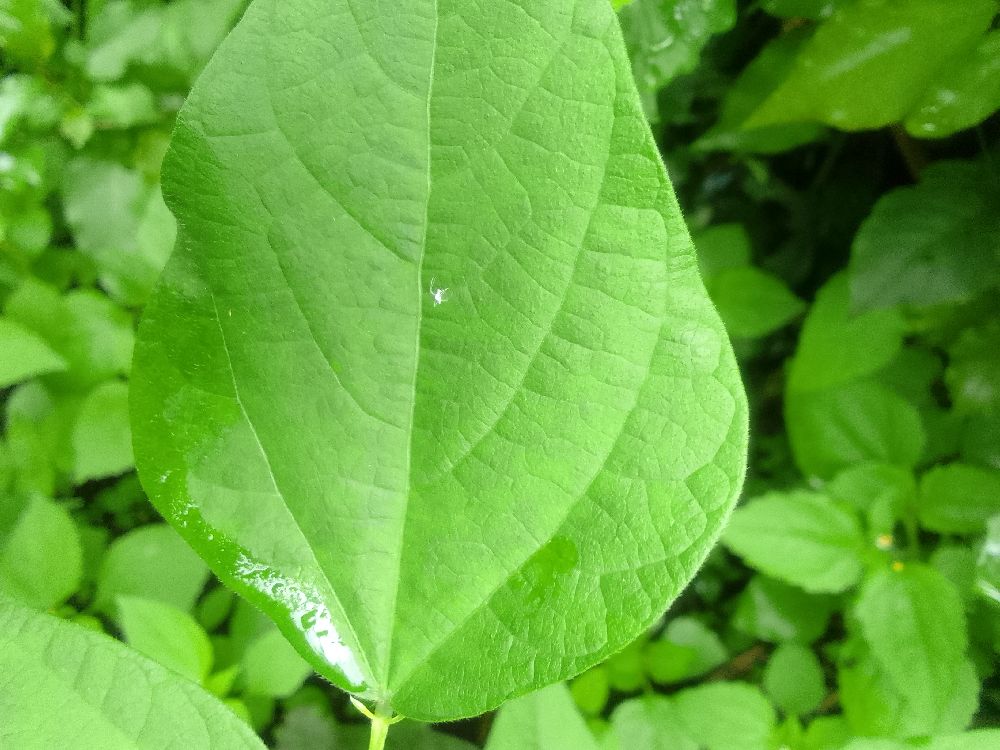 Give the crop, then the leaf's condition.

common bean, healthy
